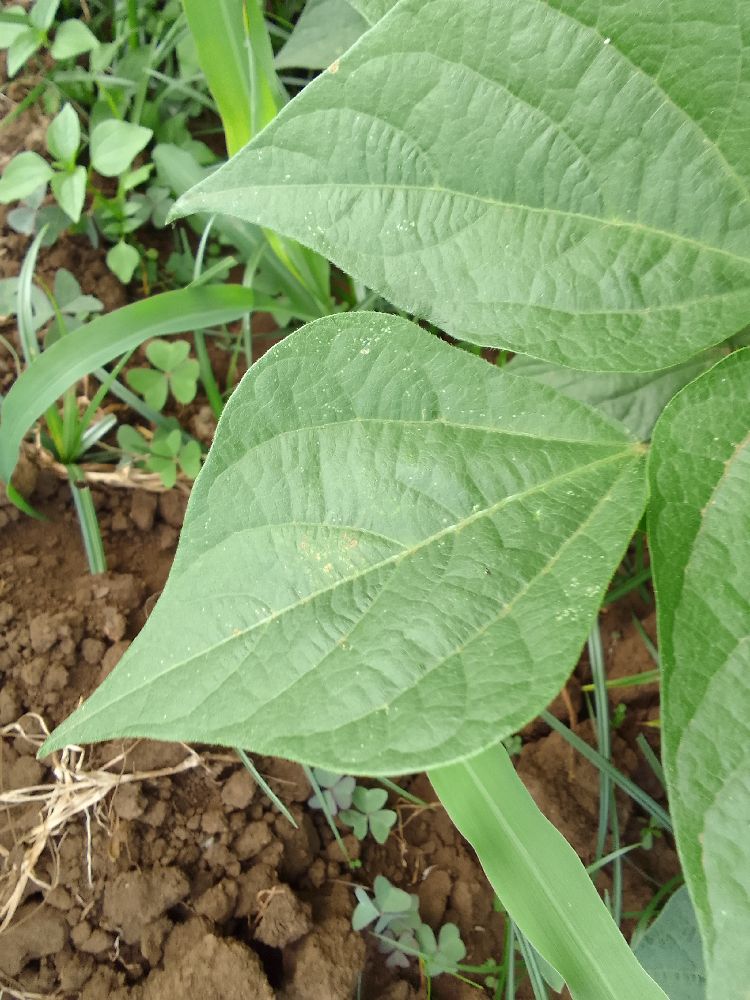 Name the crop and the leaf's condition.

common bean, healthy
